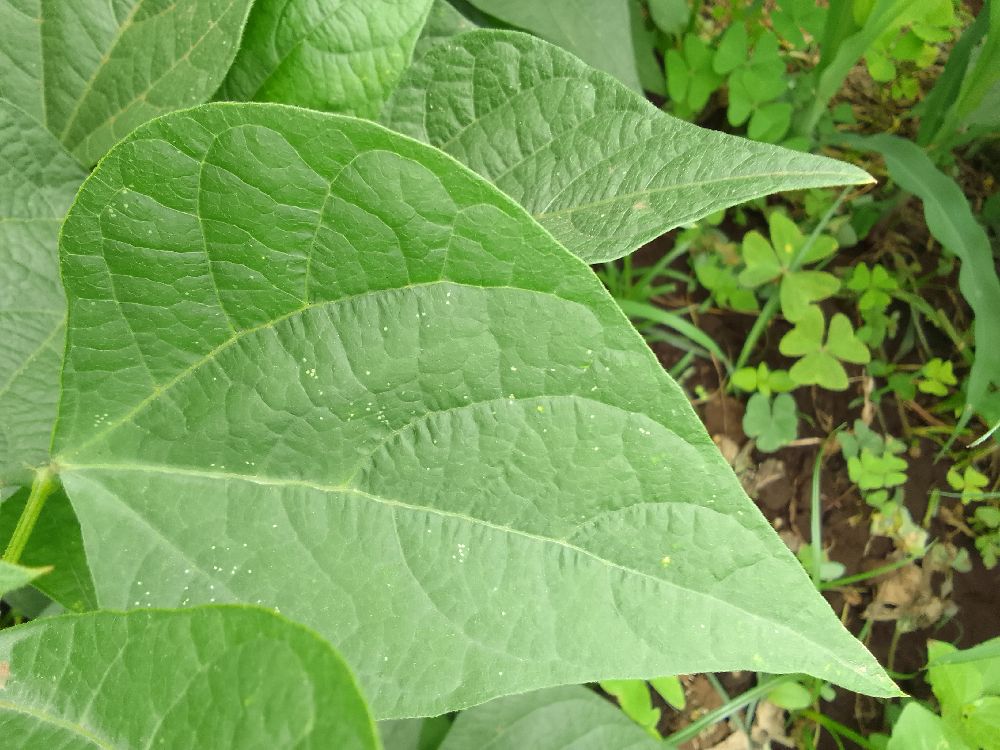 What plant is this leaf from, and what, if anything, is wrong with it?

common bean, healthy
